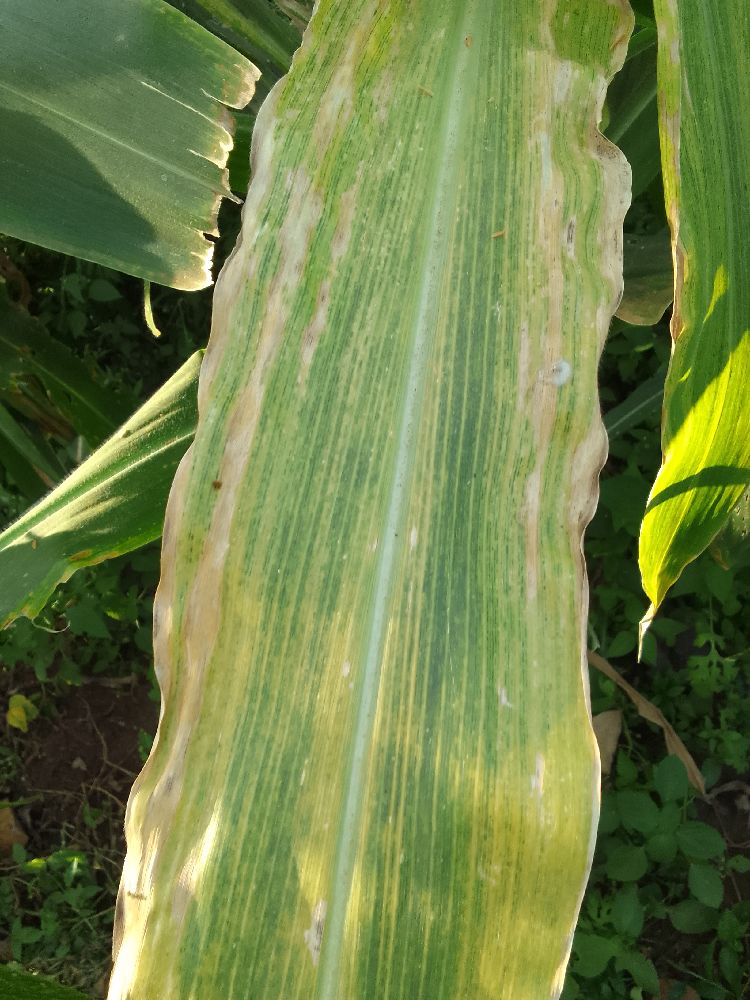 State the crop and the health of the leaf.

maize, maize lethal necrosis
